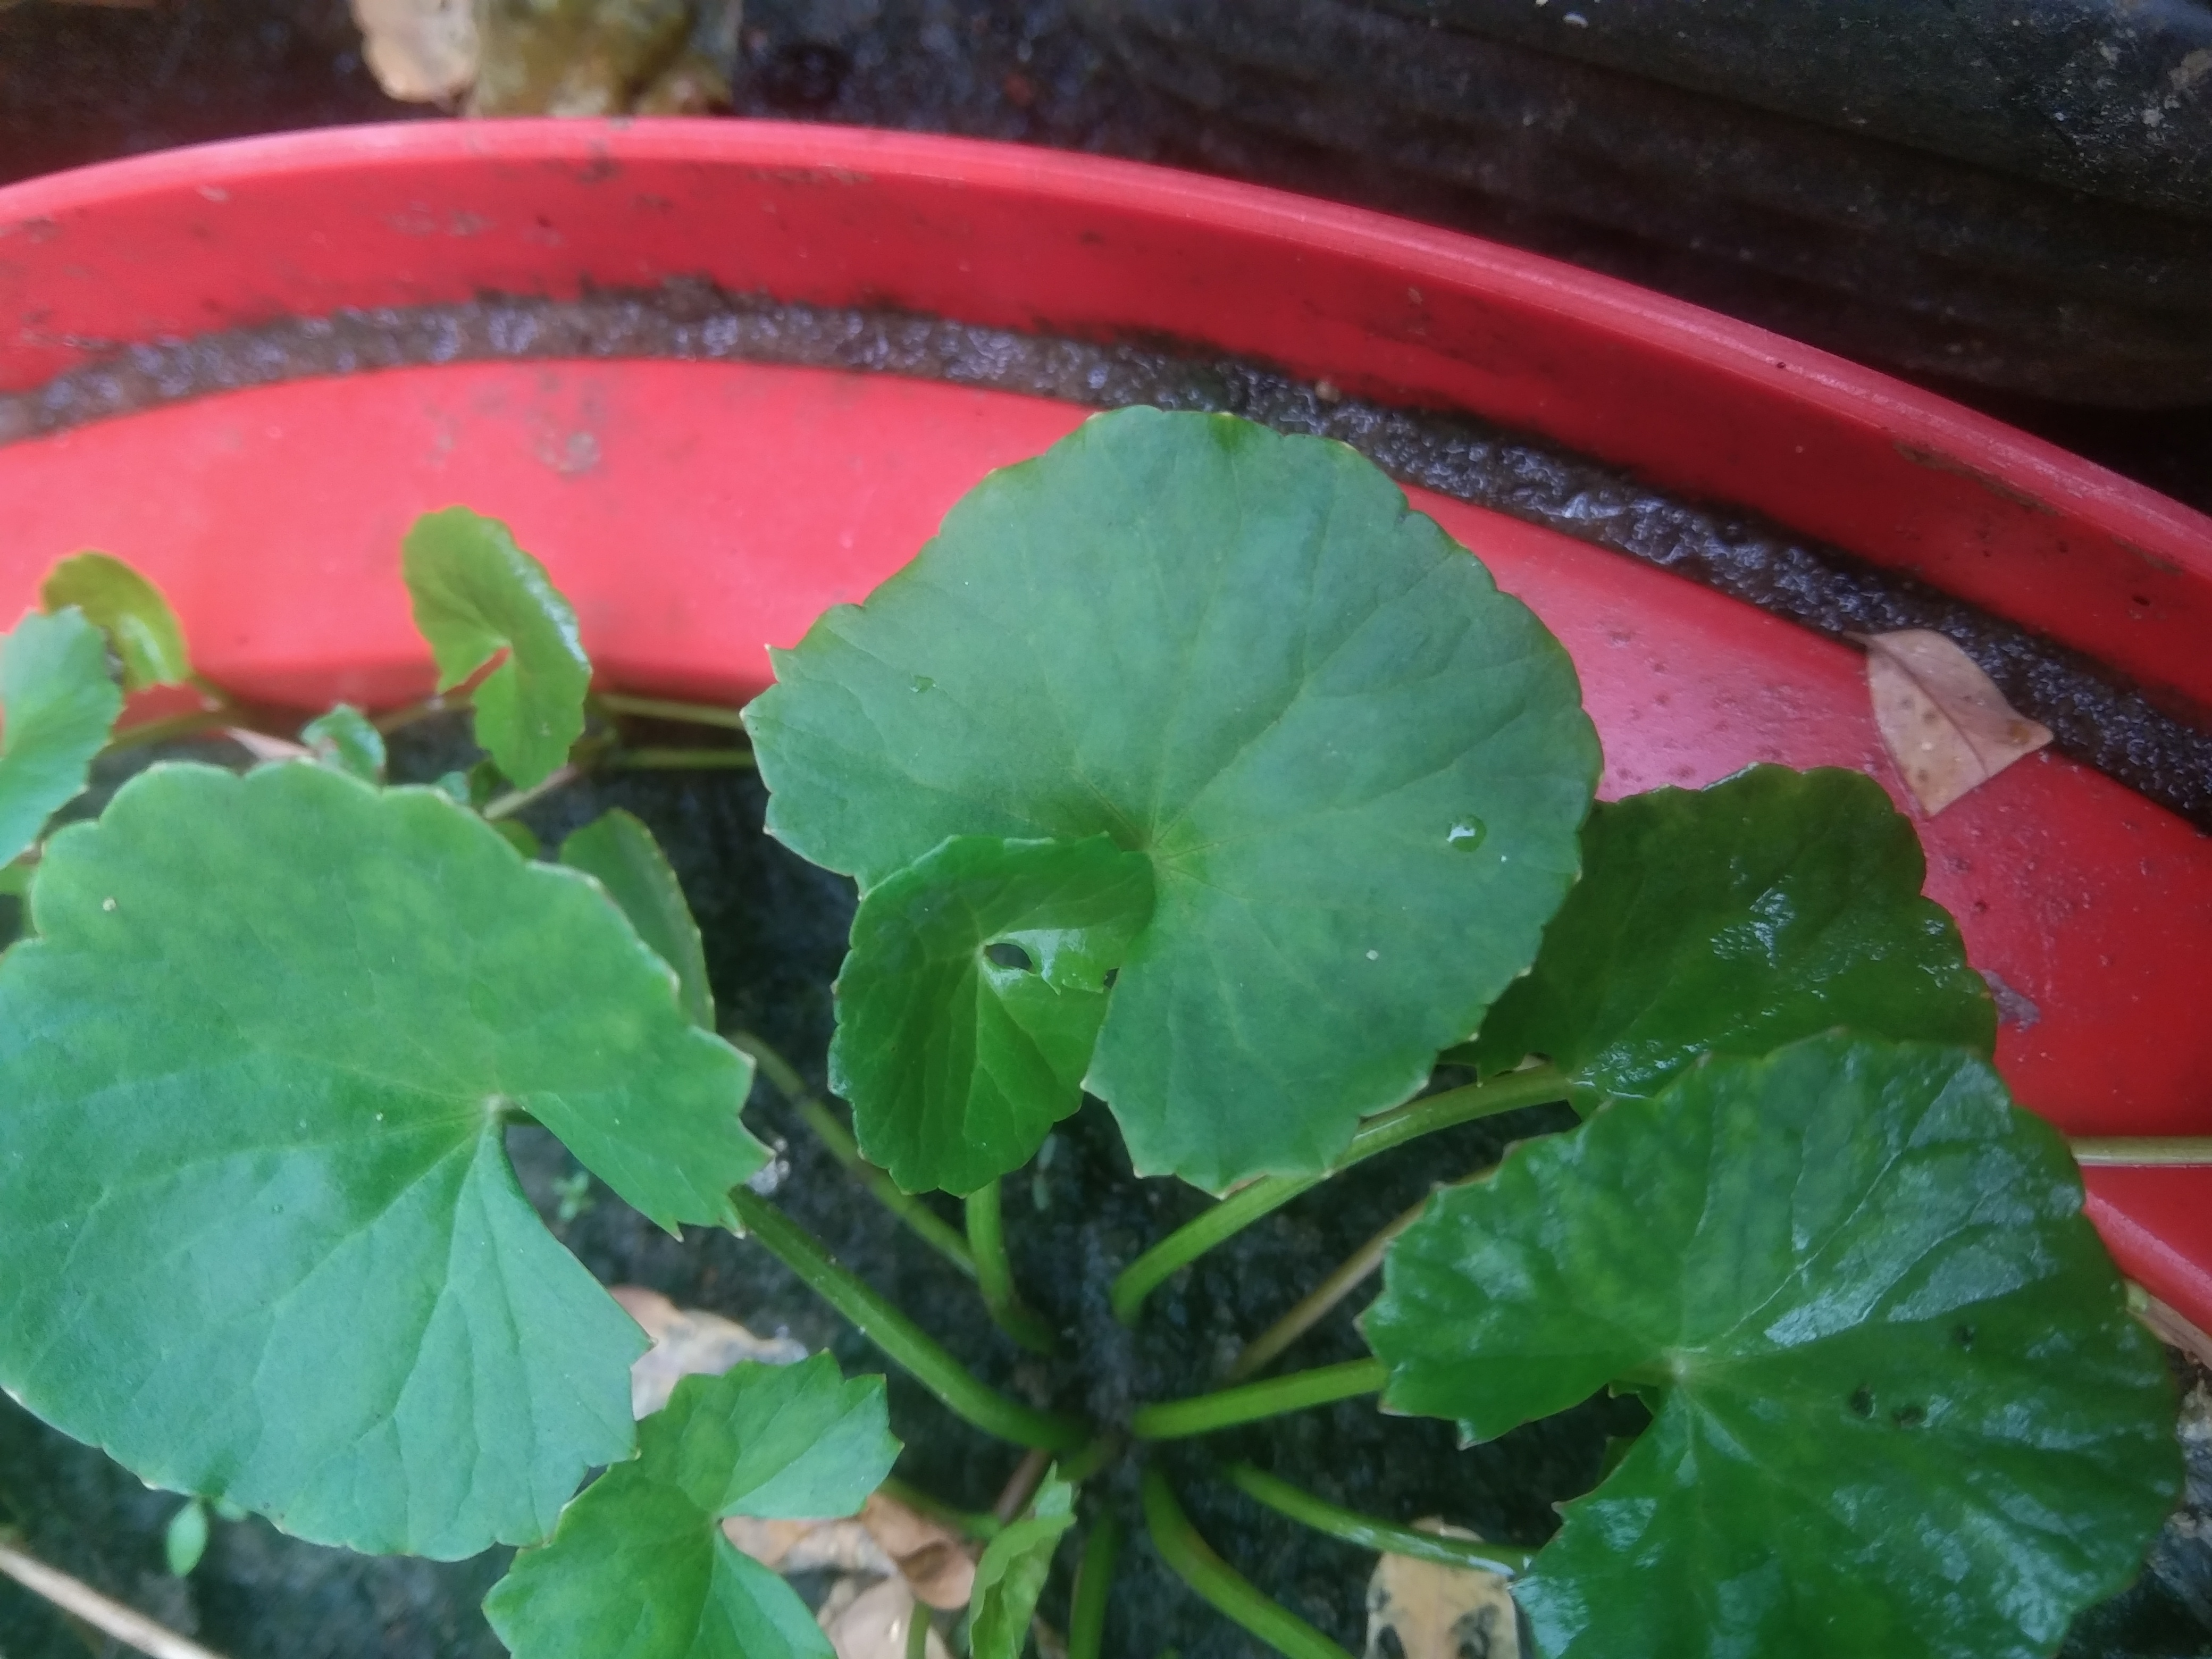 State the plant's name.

thankuni
